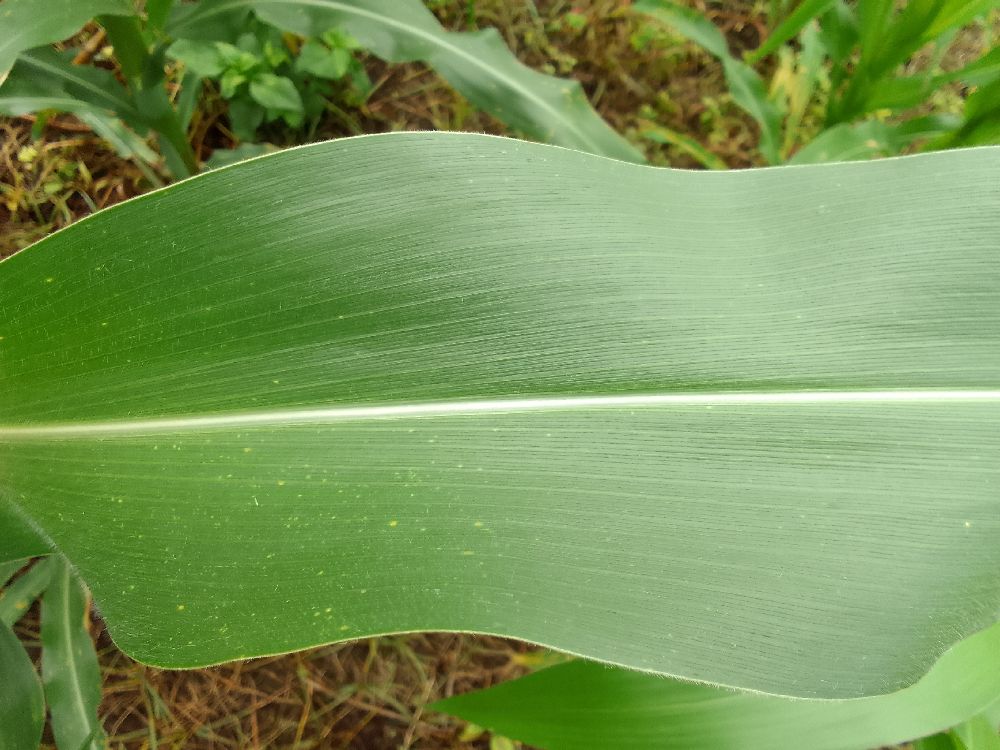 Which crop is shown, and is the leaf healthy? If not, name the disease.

maize, healthy
